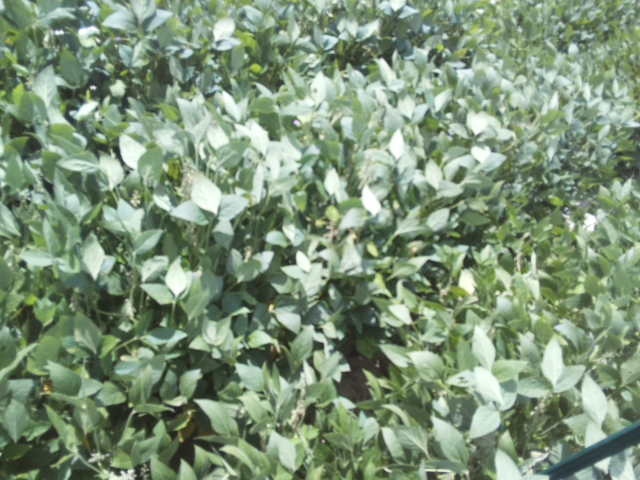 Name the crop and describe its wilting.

soybean, moderate turgor loss in upper canopy
